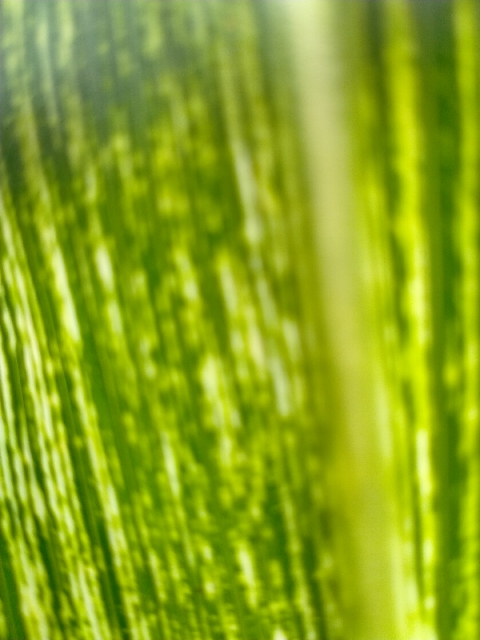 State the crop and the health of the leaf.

maize, maize streak virus
